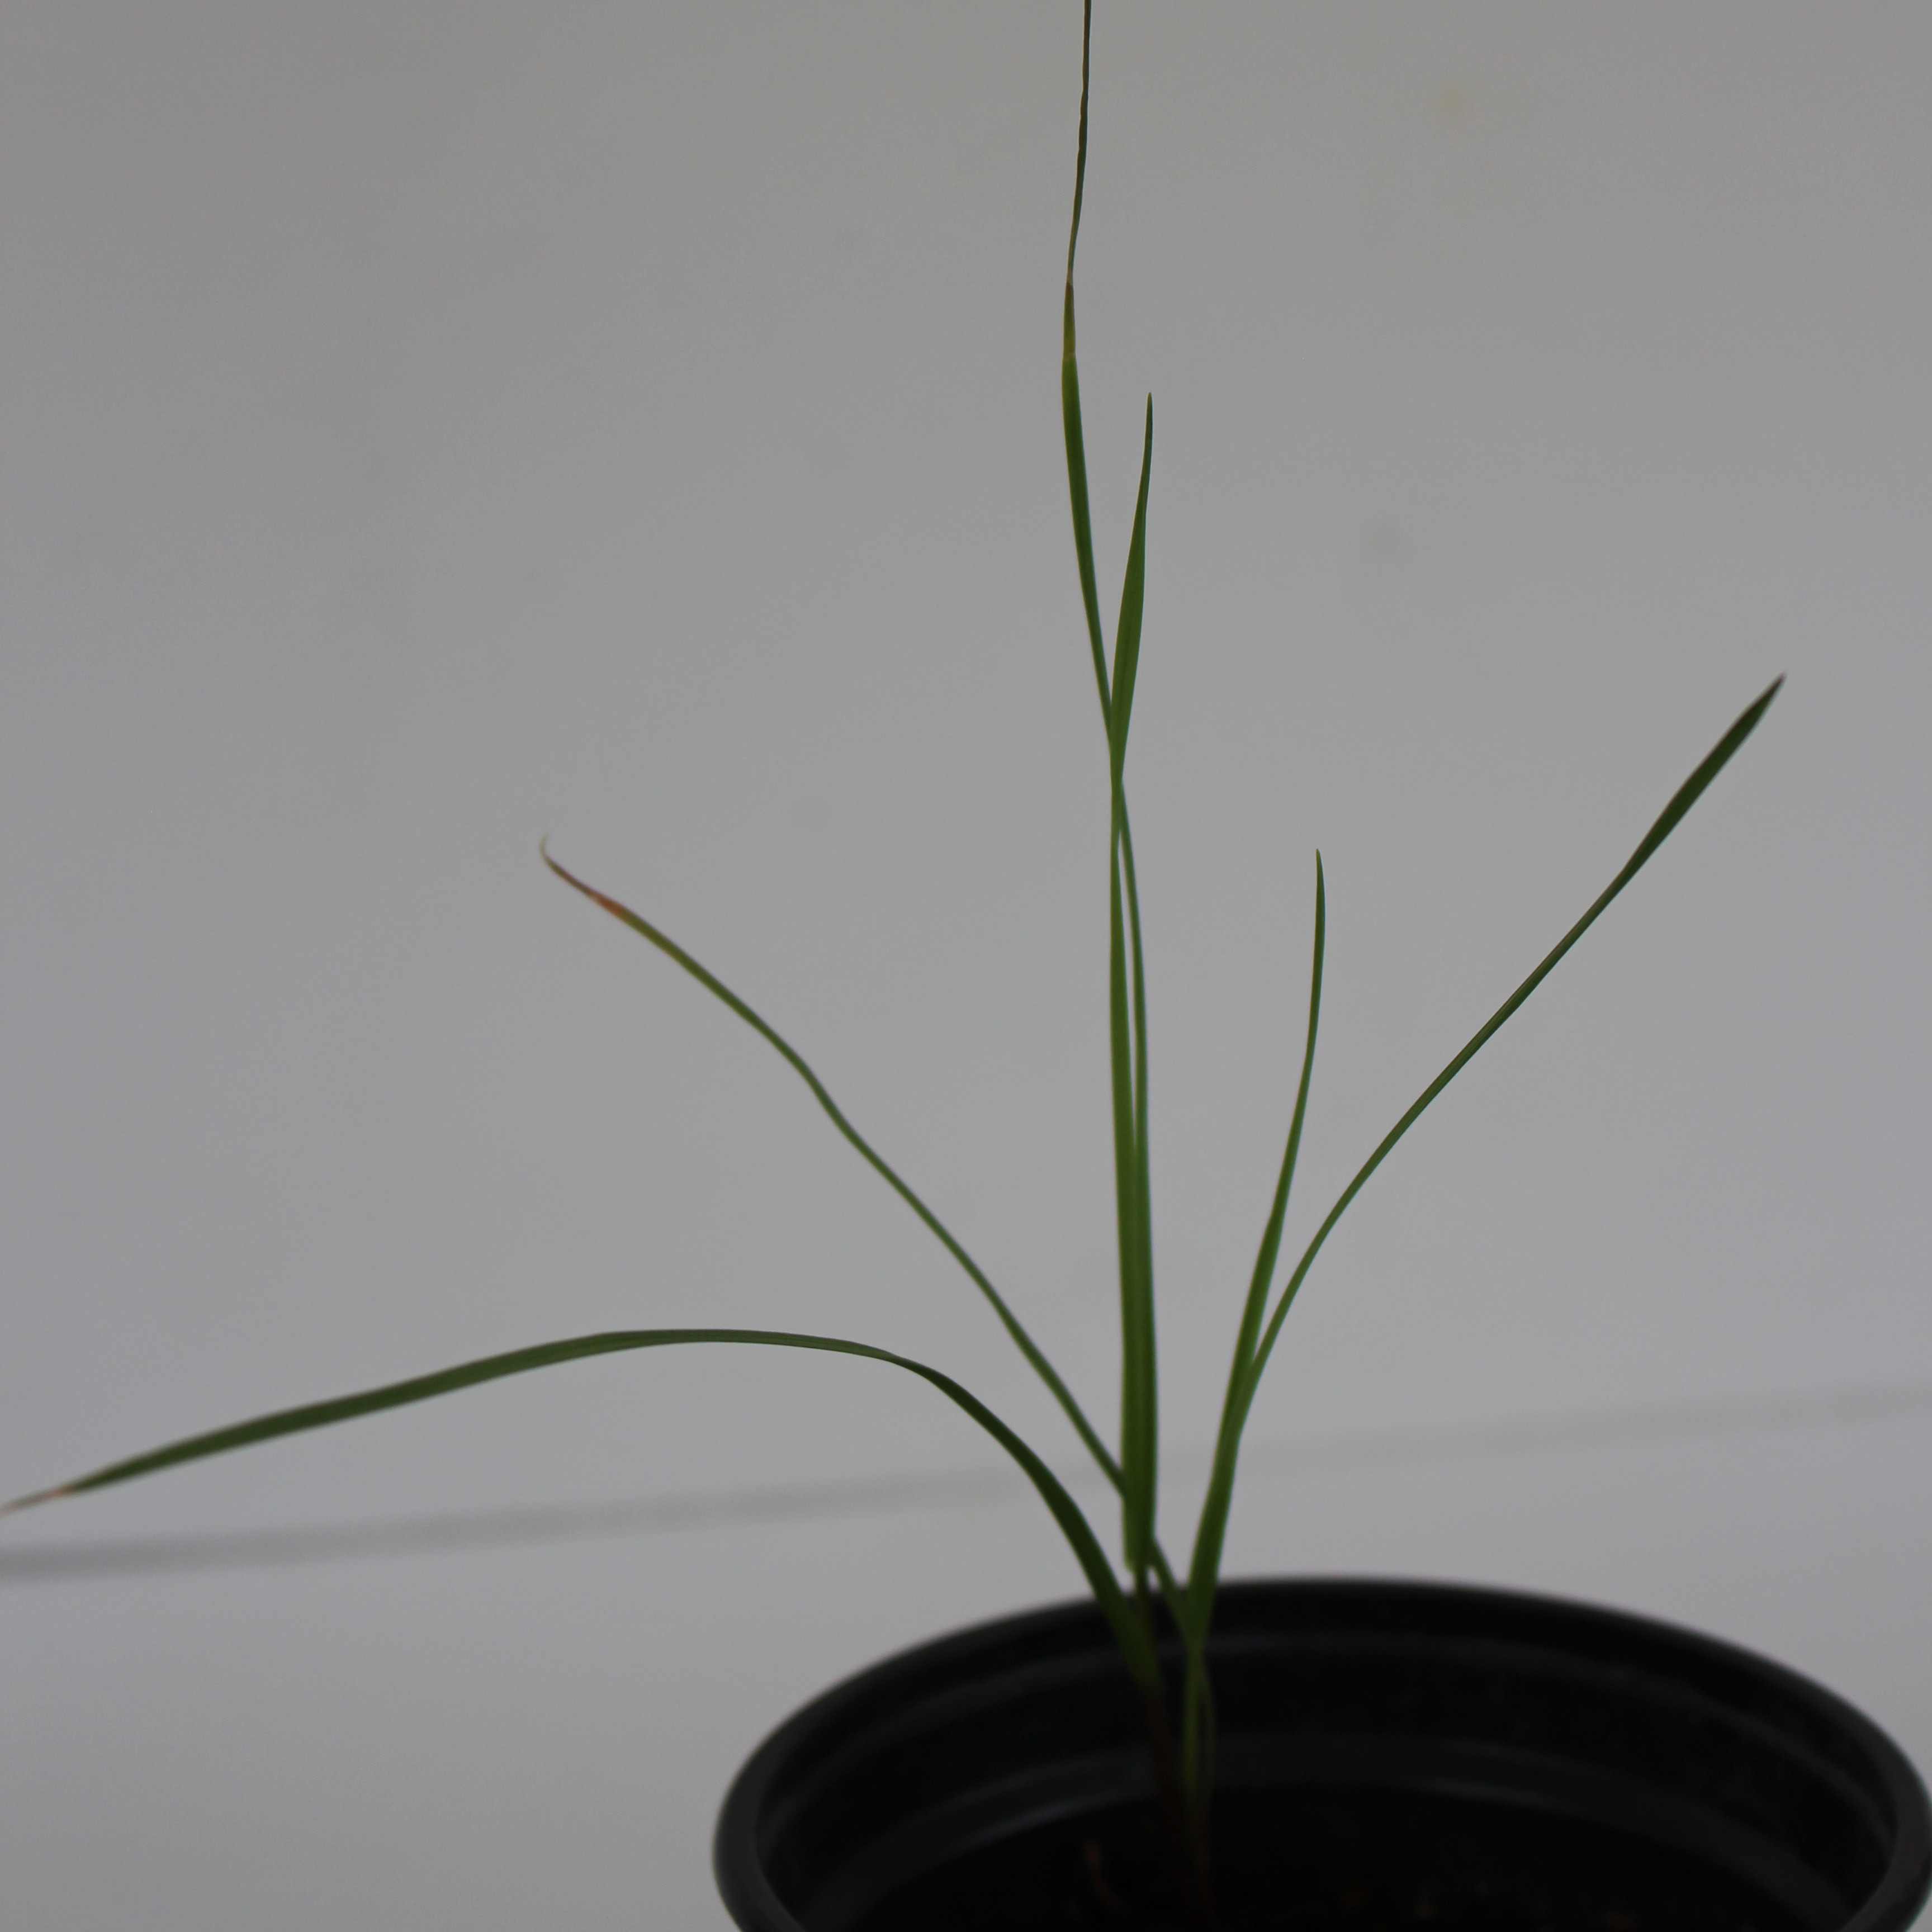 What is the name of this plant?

Lolium multiflorum
